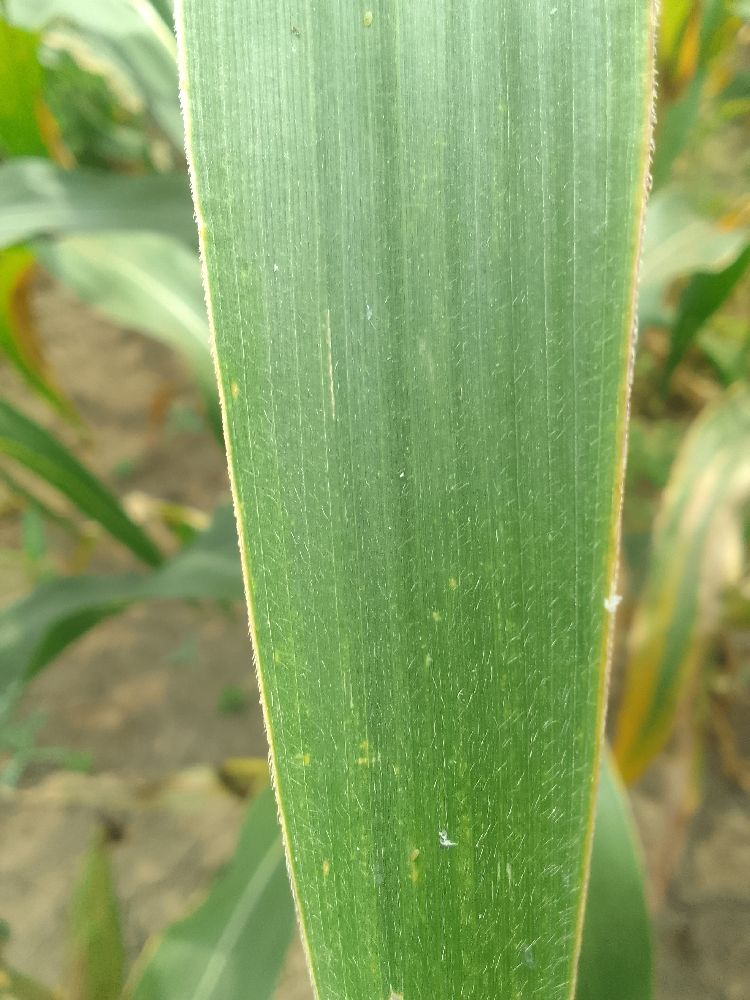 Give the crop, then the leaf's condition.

maize, healthy
